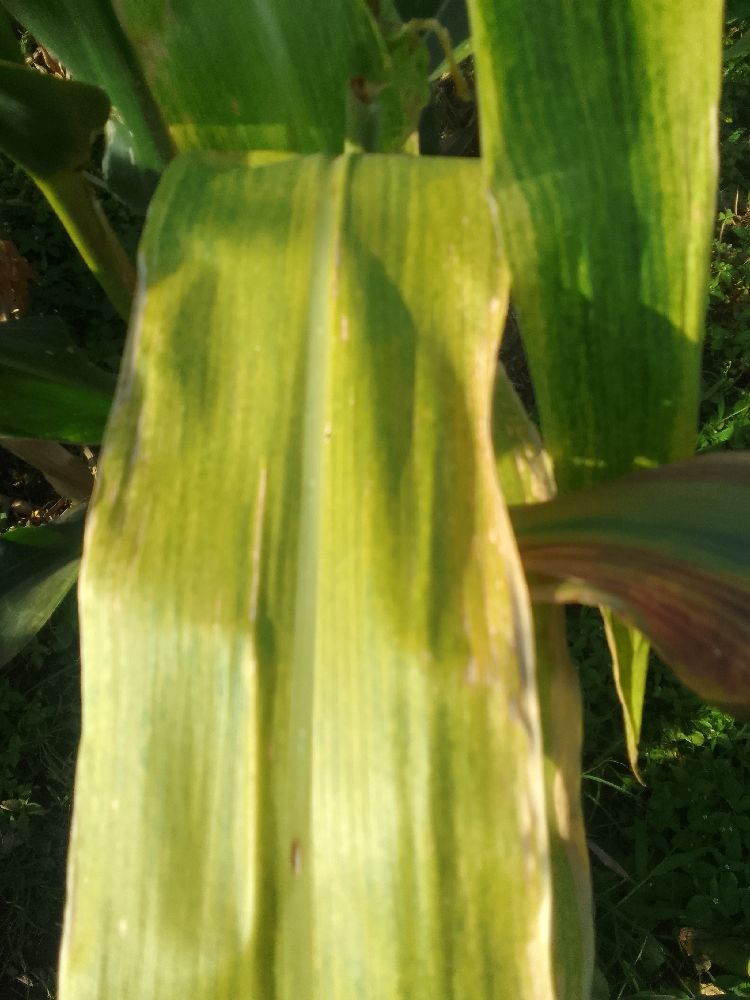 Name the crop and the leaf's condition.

maize, maize lethal necrosis
